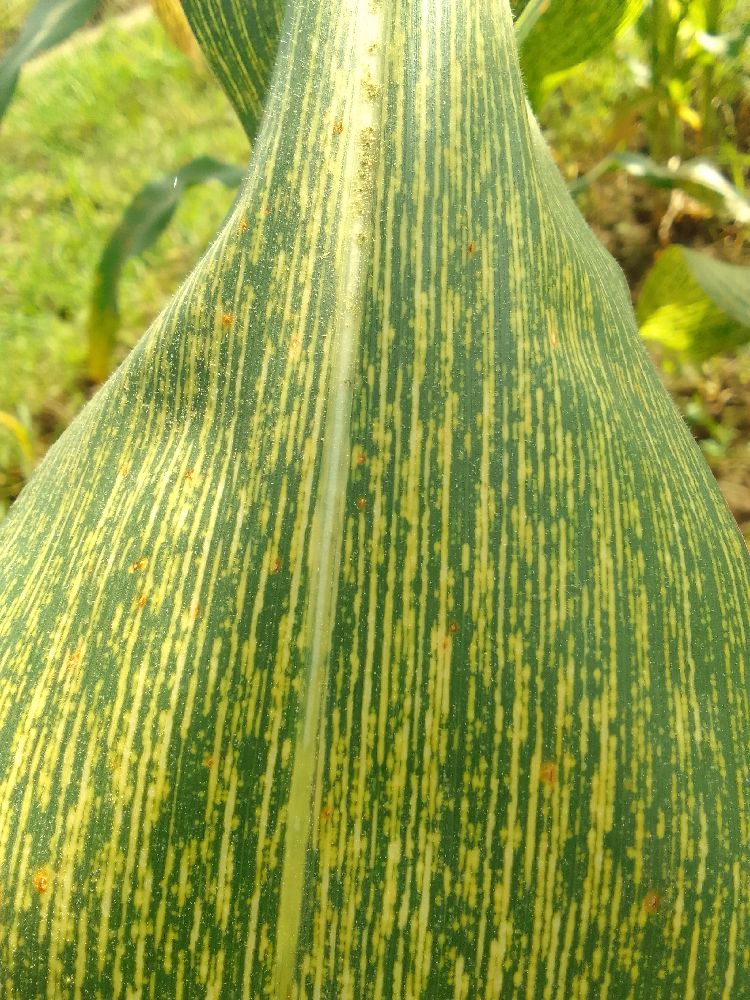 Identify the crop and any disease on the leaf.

maize, maize streak virus
